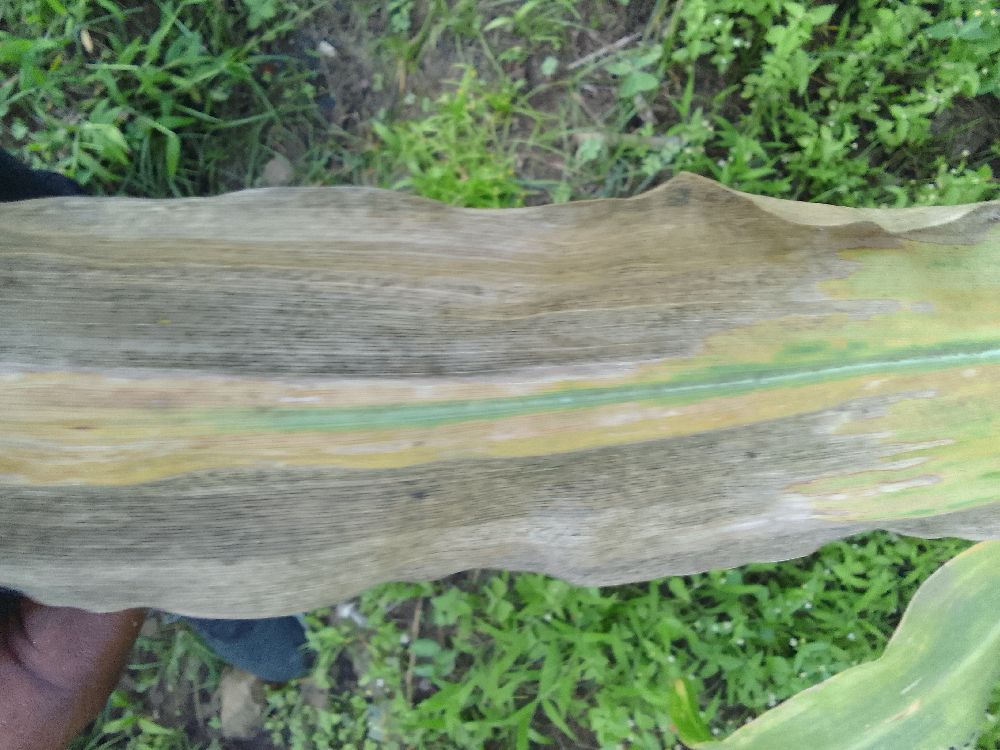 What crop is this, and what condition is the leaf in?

maize, maize lethal necrosis
